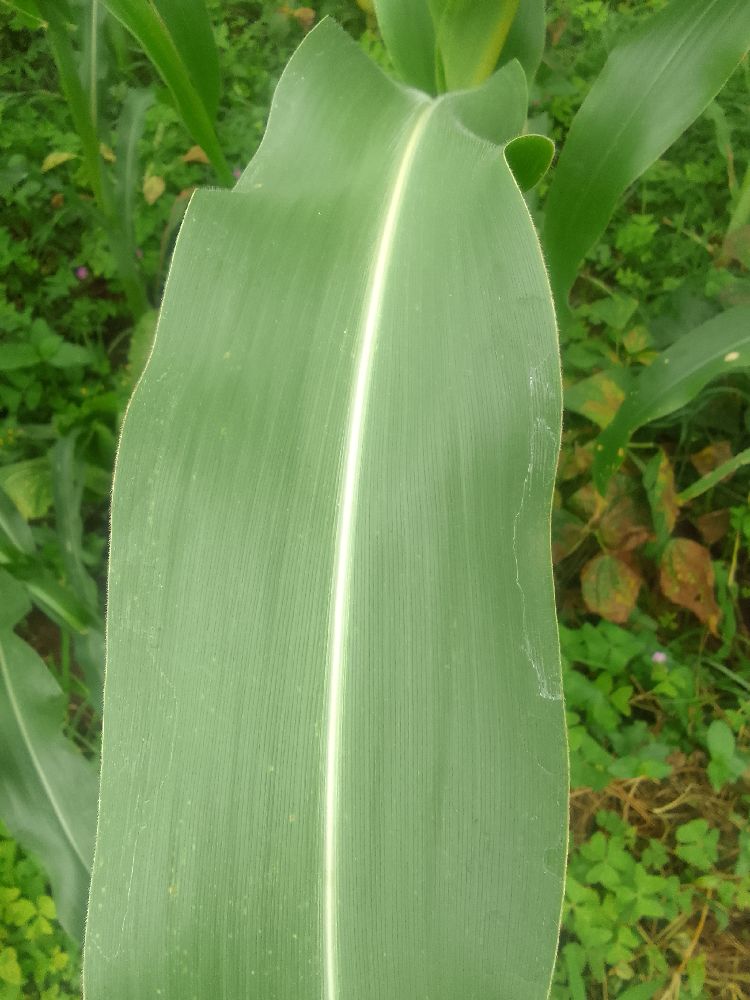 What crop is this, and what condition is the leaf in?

maize, healthy
